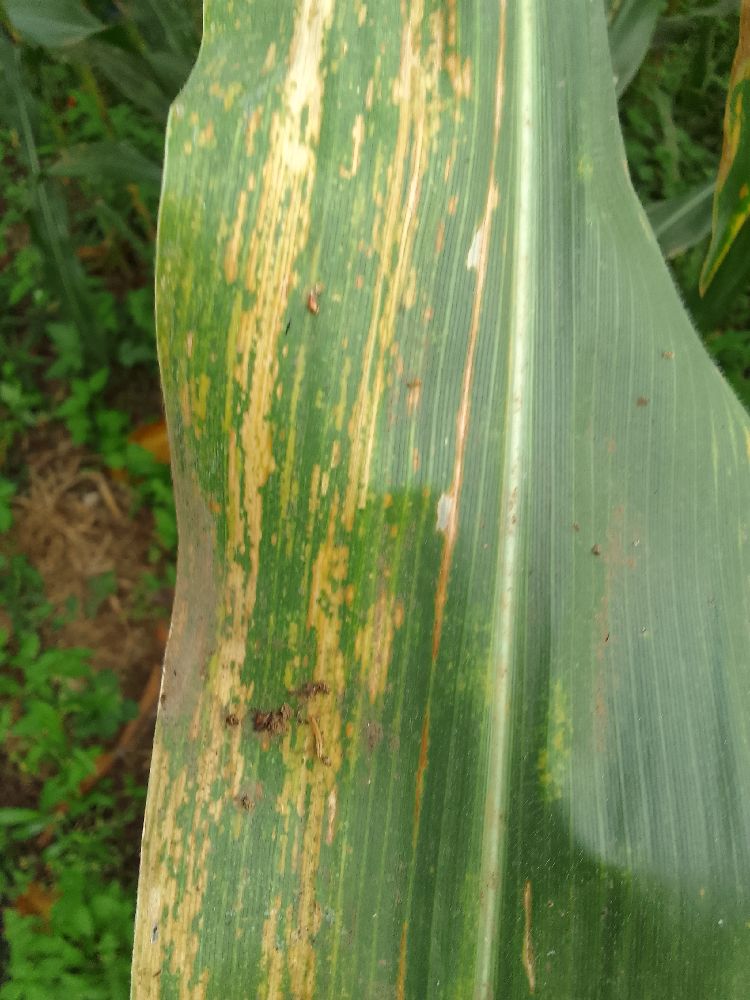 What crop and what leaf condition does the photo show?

maize, maize lethal necrosis
